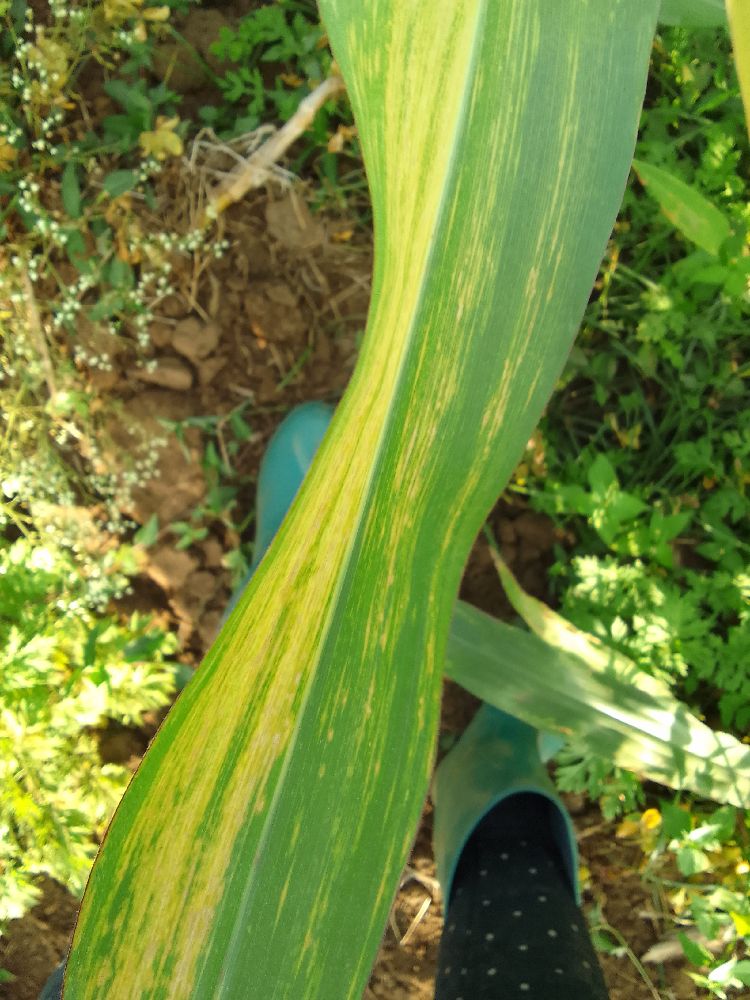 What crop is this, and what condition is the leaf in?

maize, maize lethal necrosis
